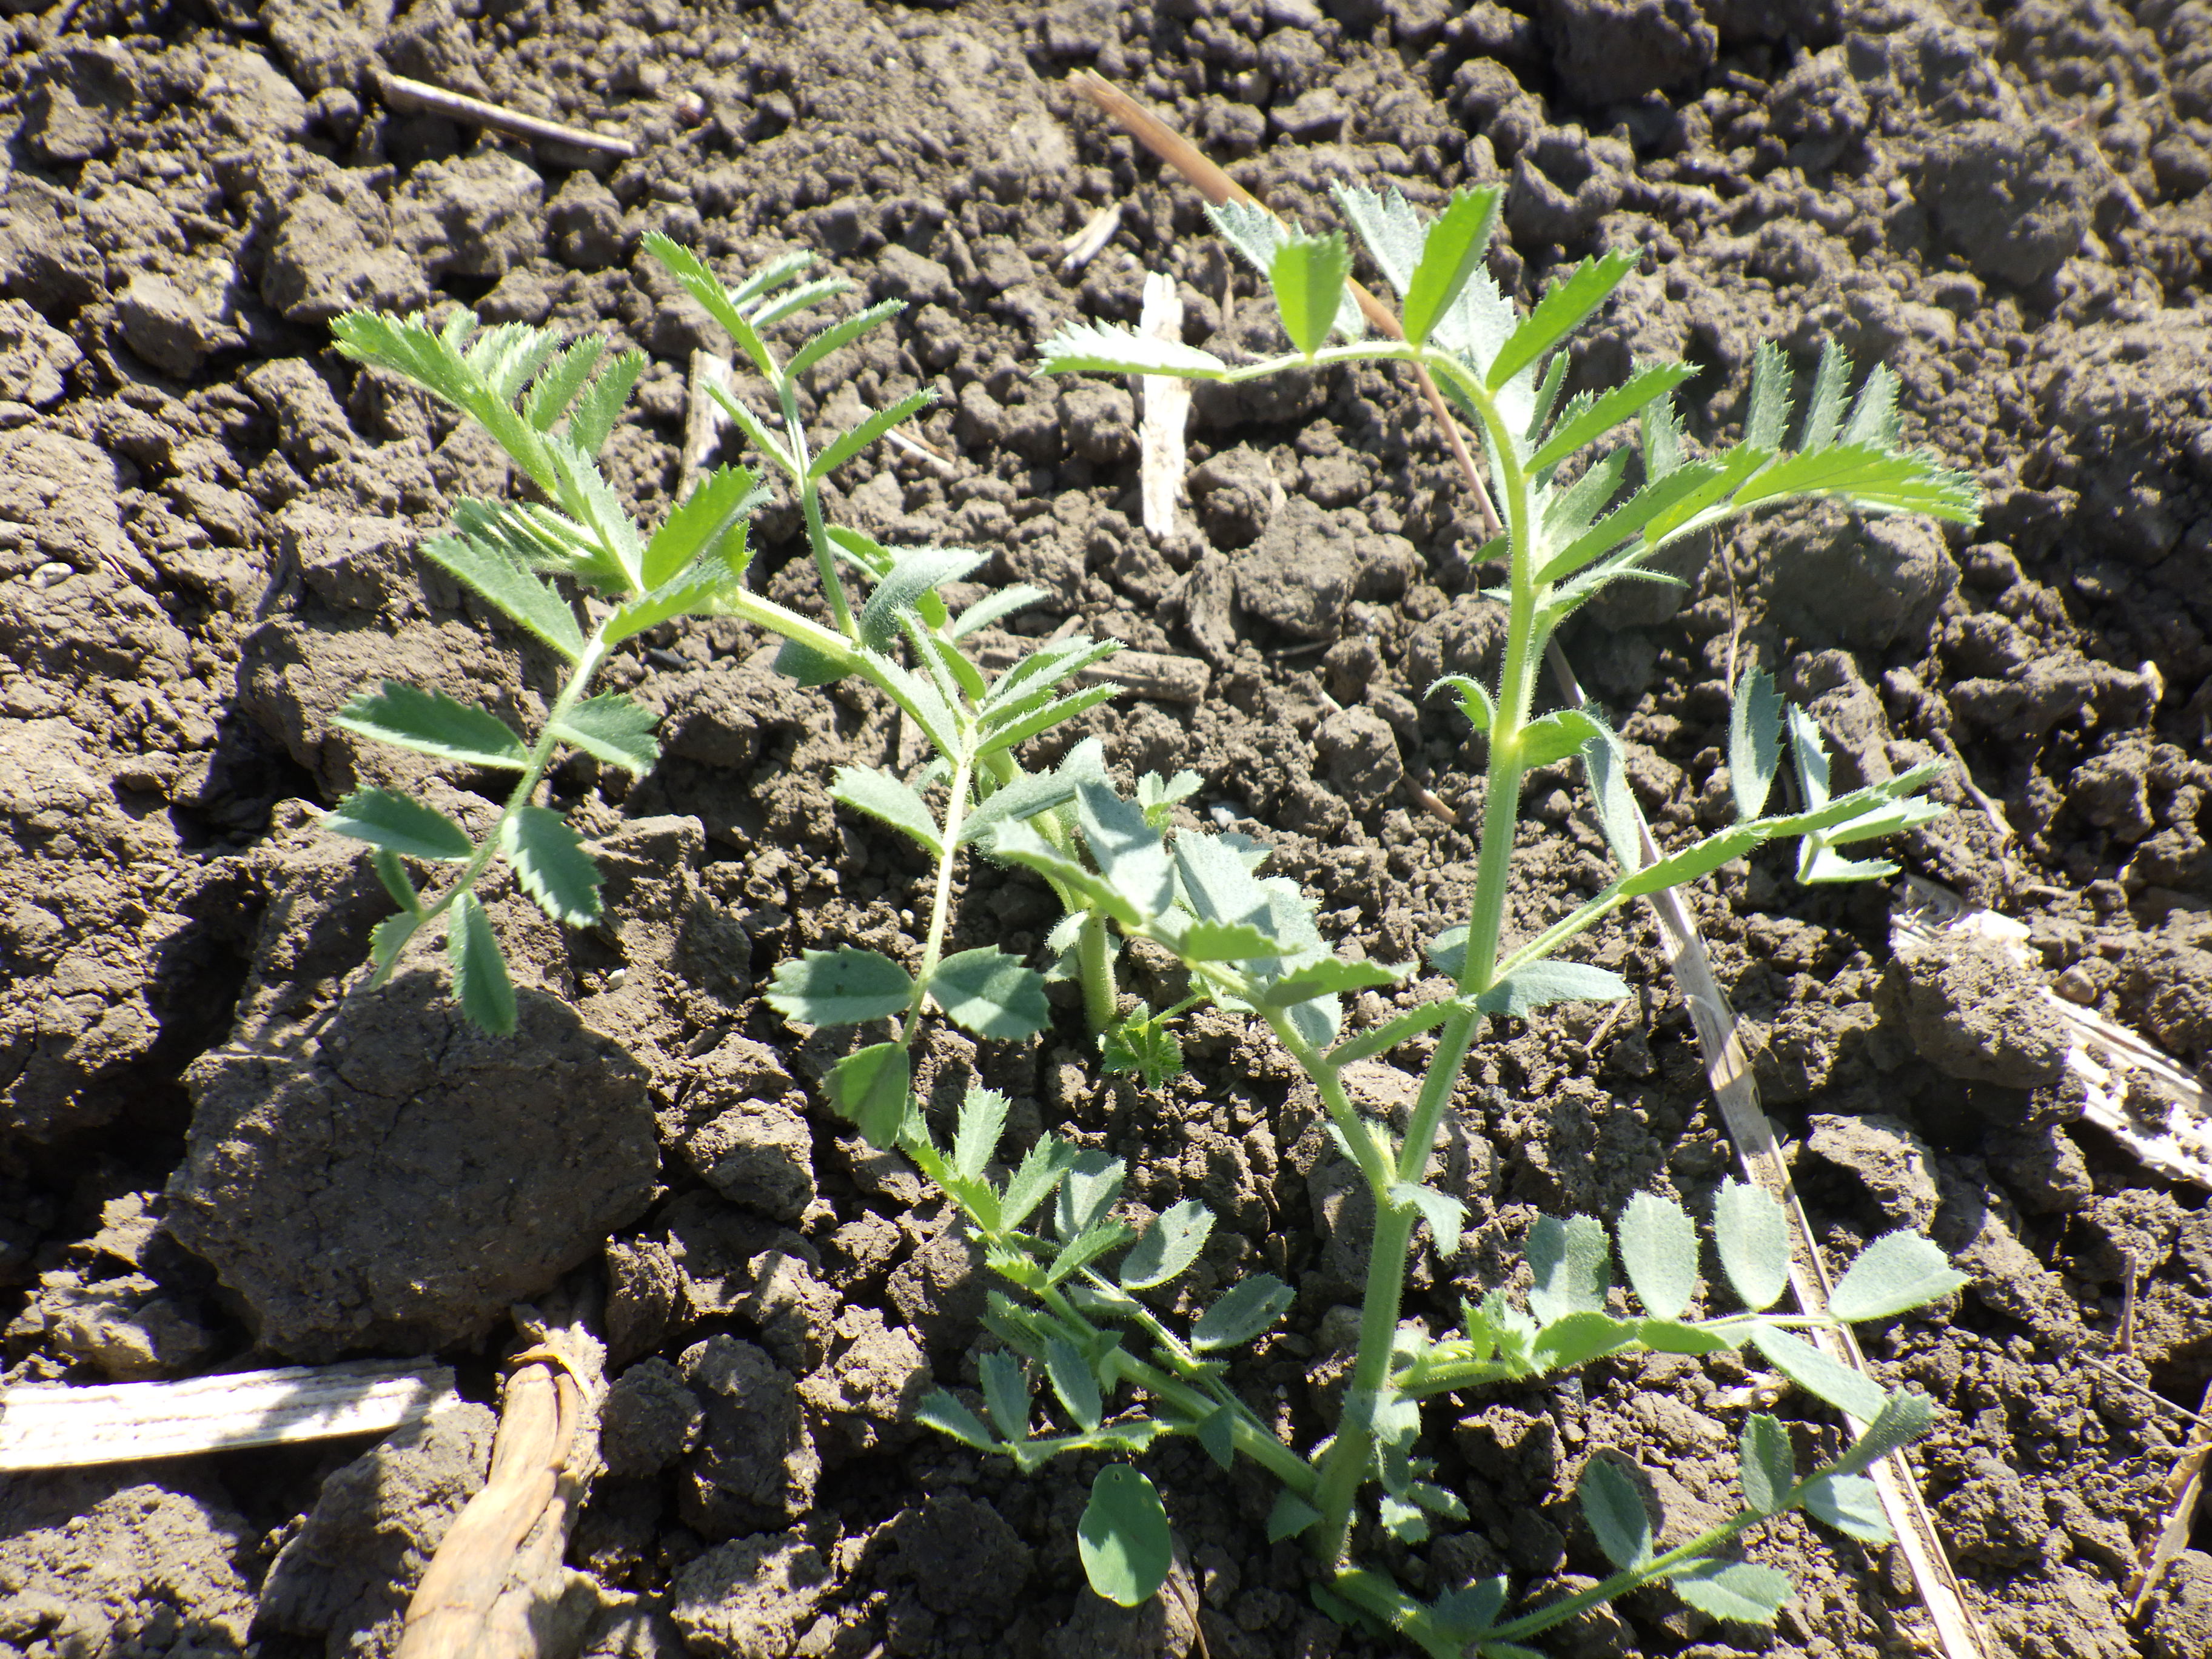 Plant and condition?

chickpeas, healthy
